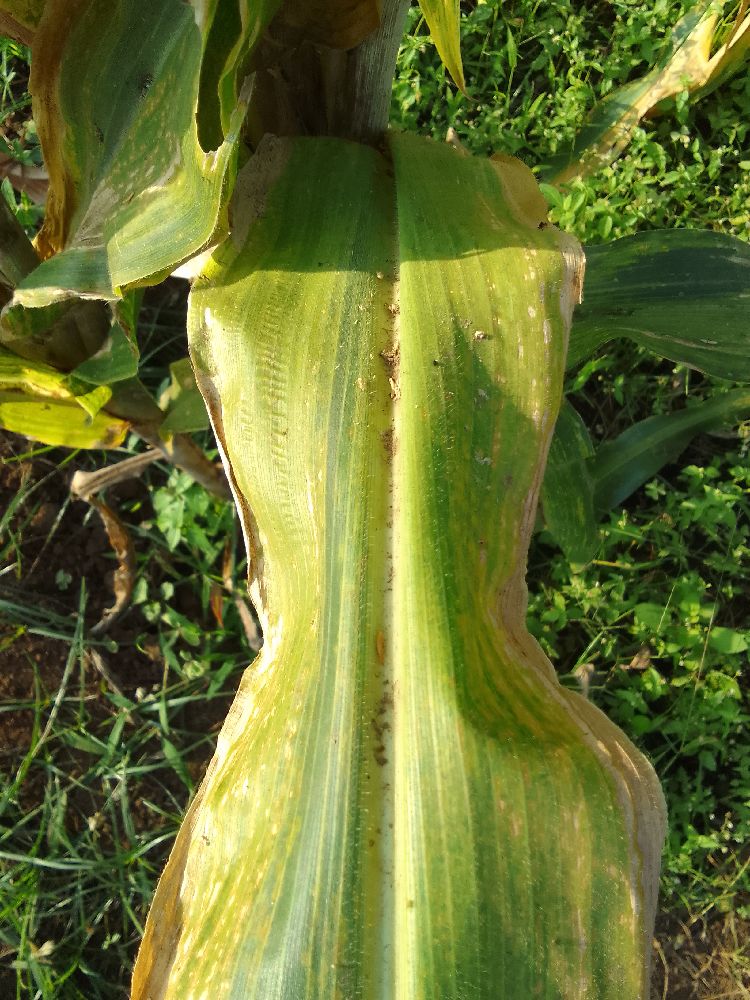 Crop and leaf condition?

maize, maize lethal necrosis
